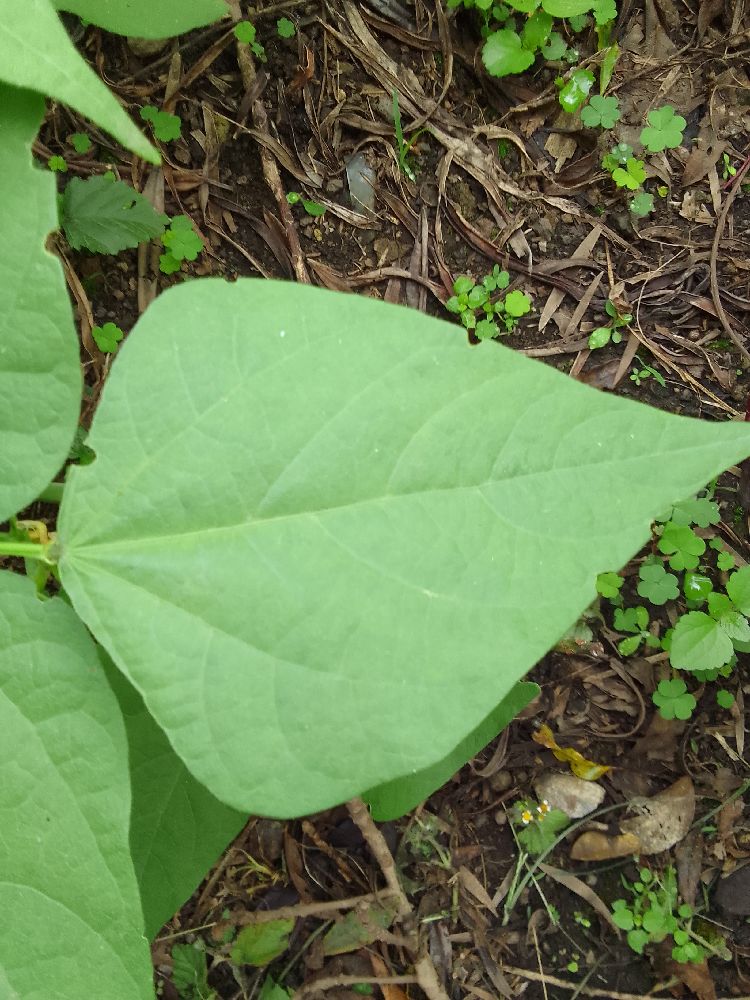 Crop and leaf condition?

common bean, healthy
